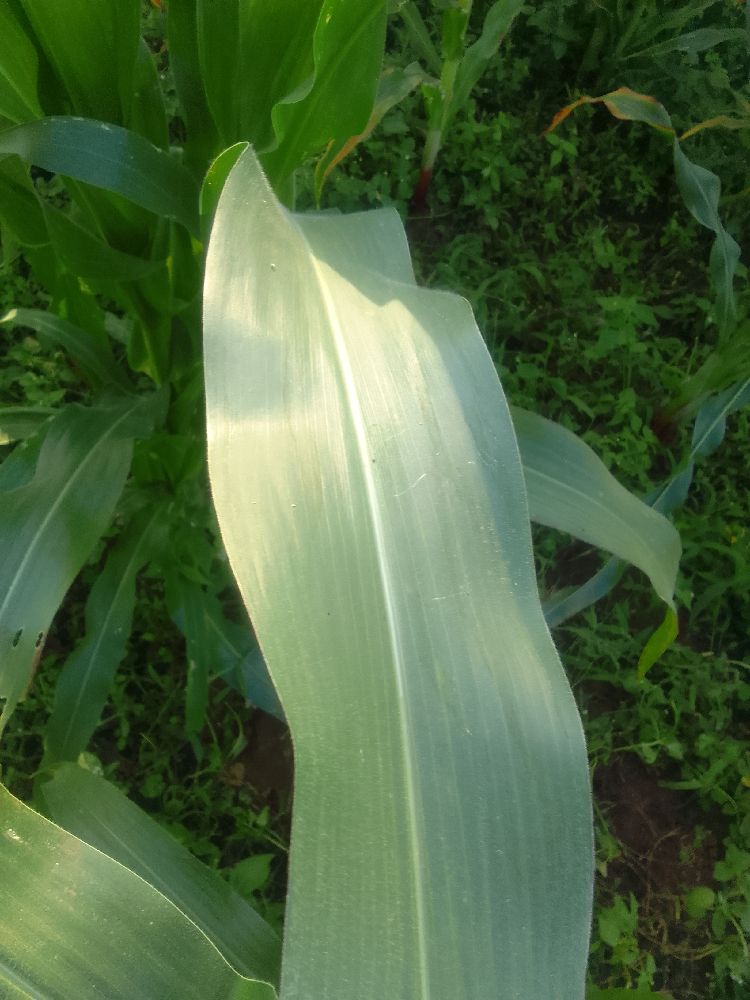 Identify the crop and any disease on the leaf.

maize, healthy
